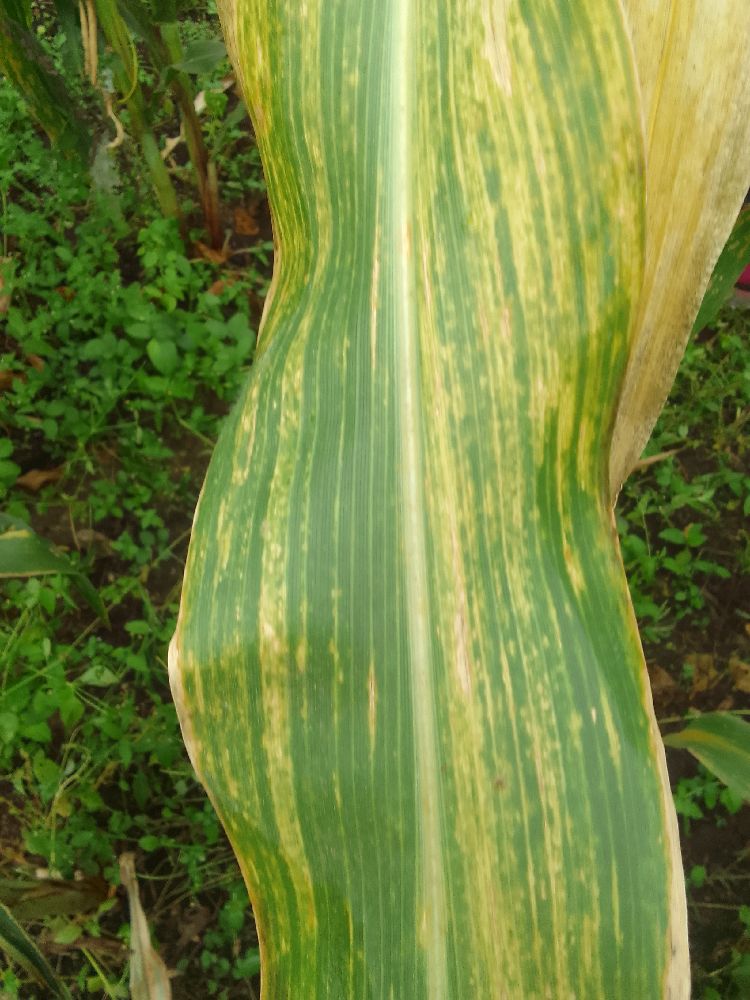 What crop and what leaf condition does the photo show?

maize, maize lethal necrosis
